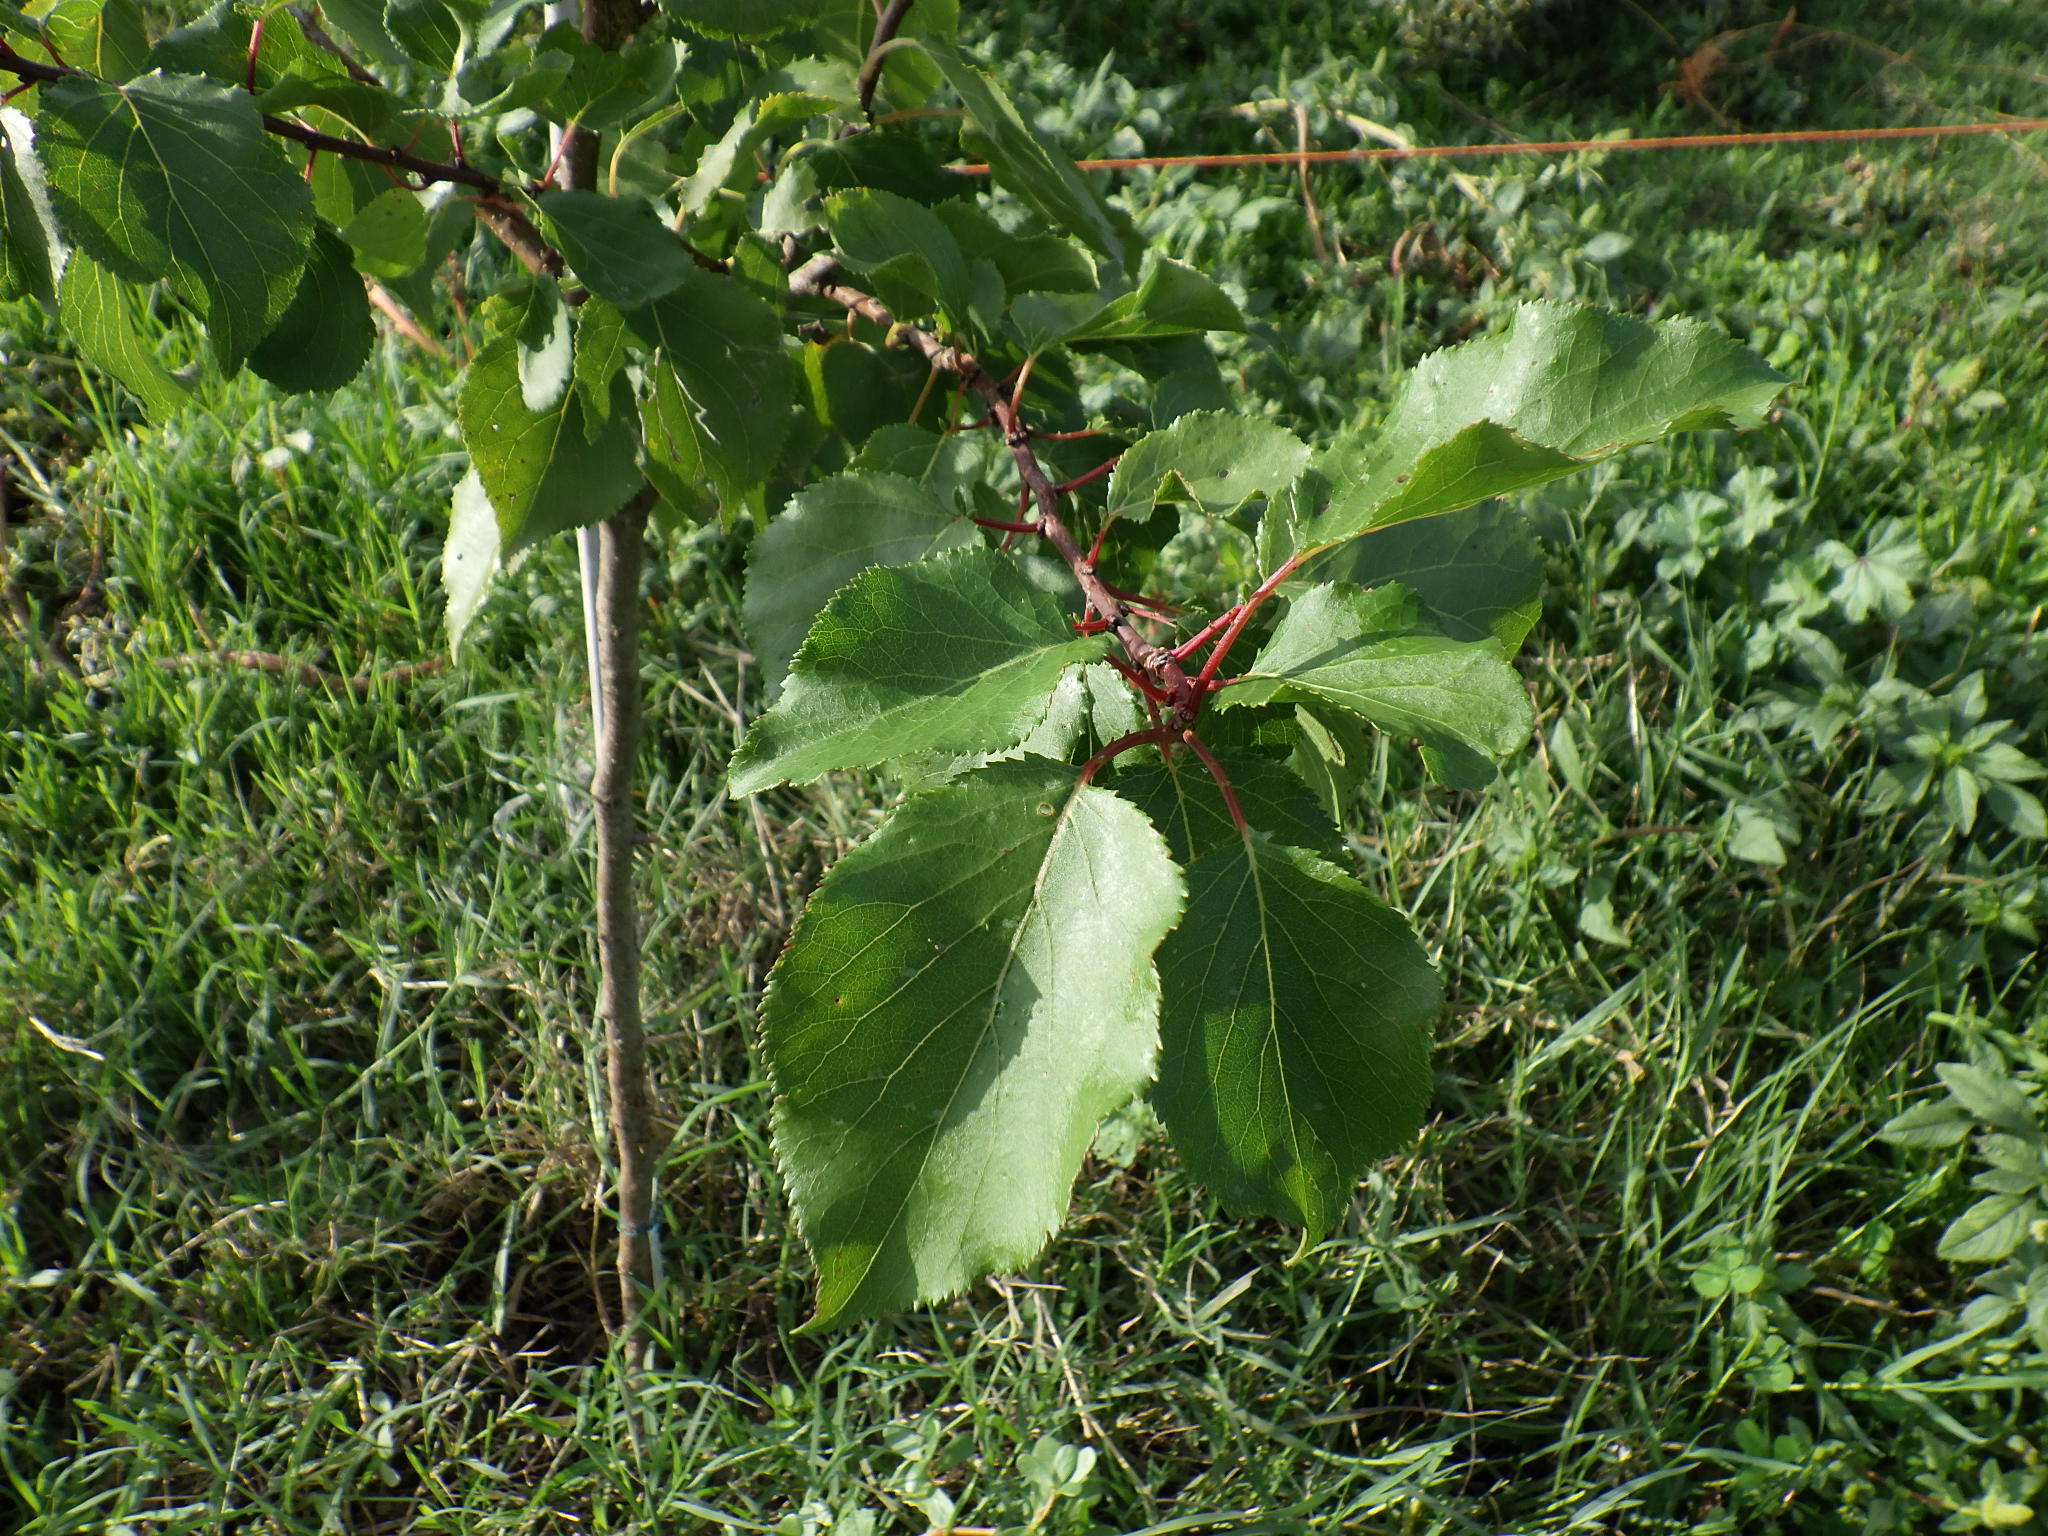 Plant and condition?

apricot, healthy
